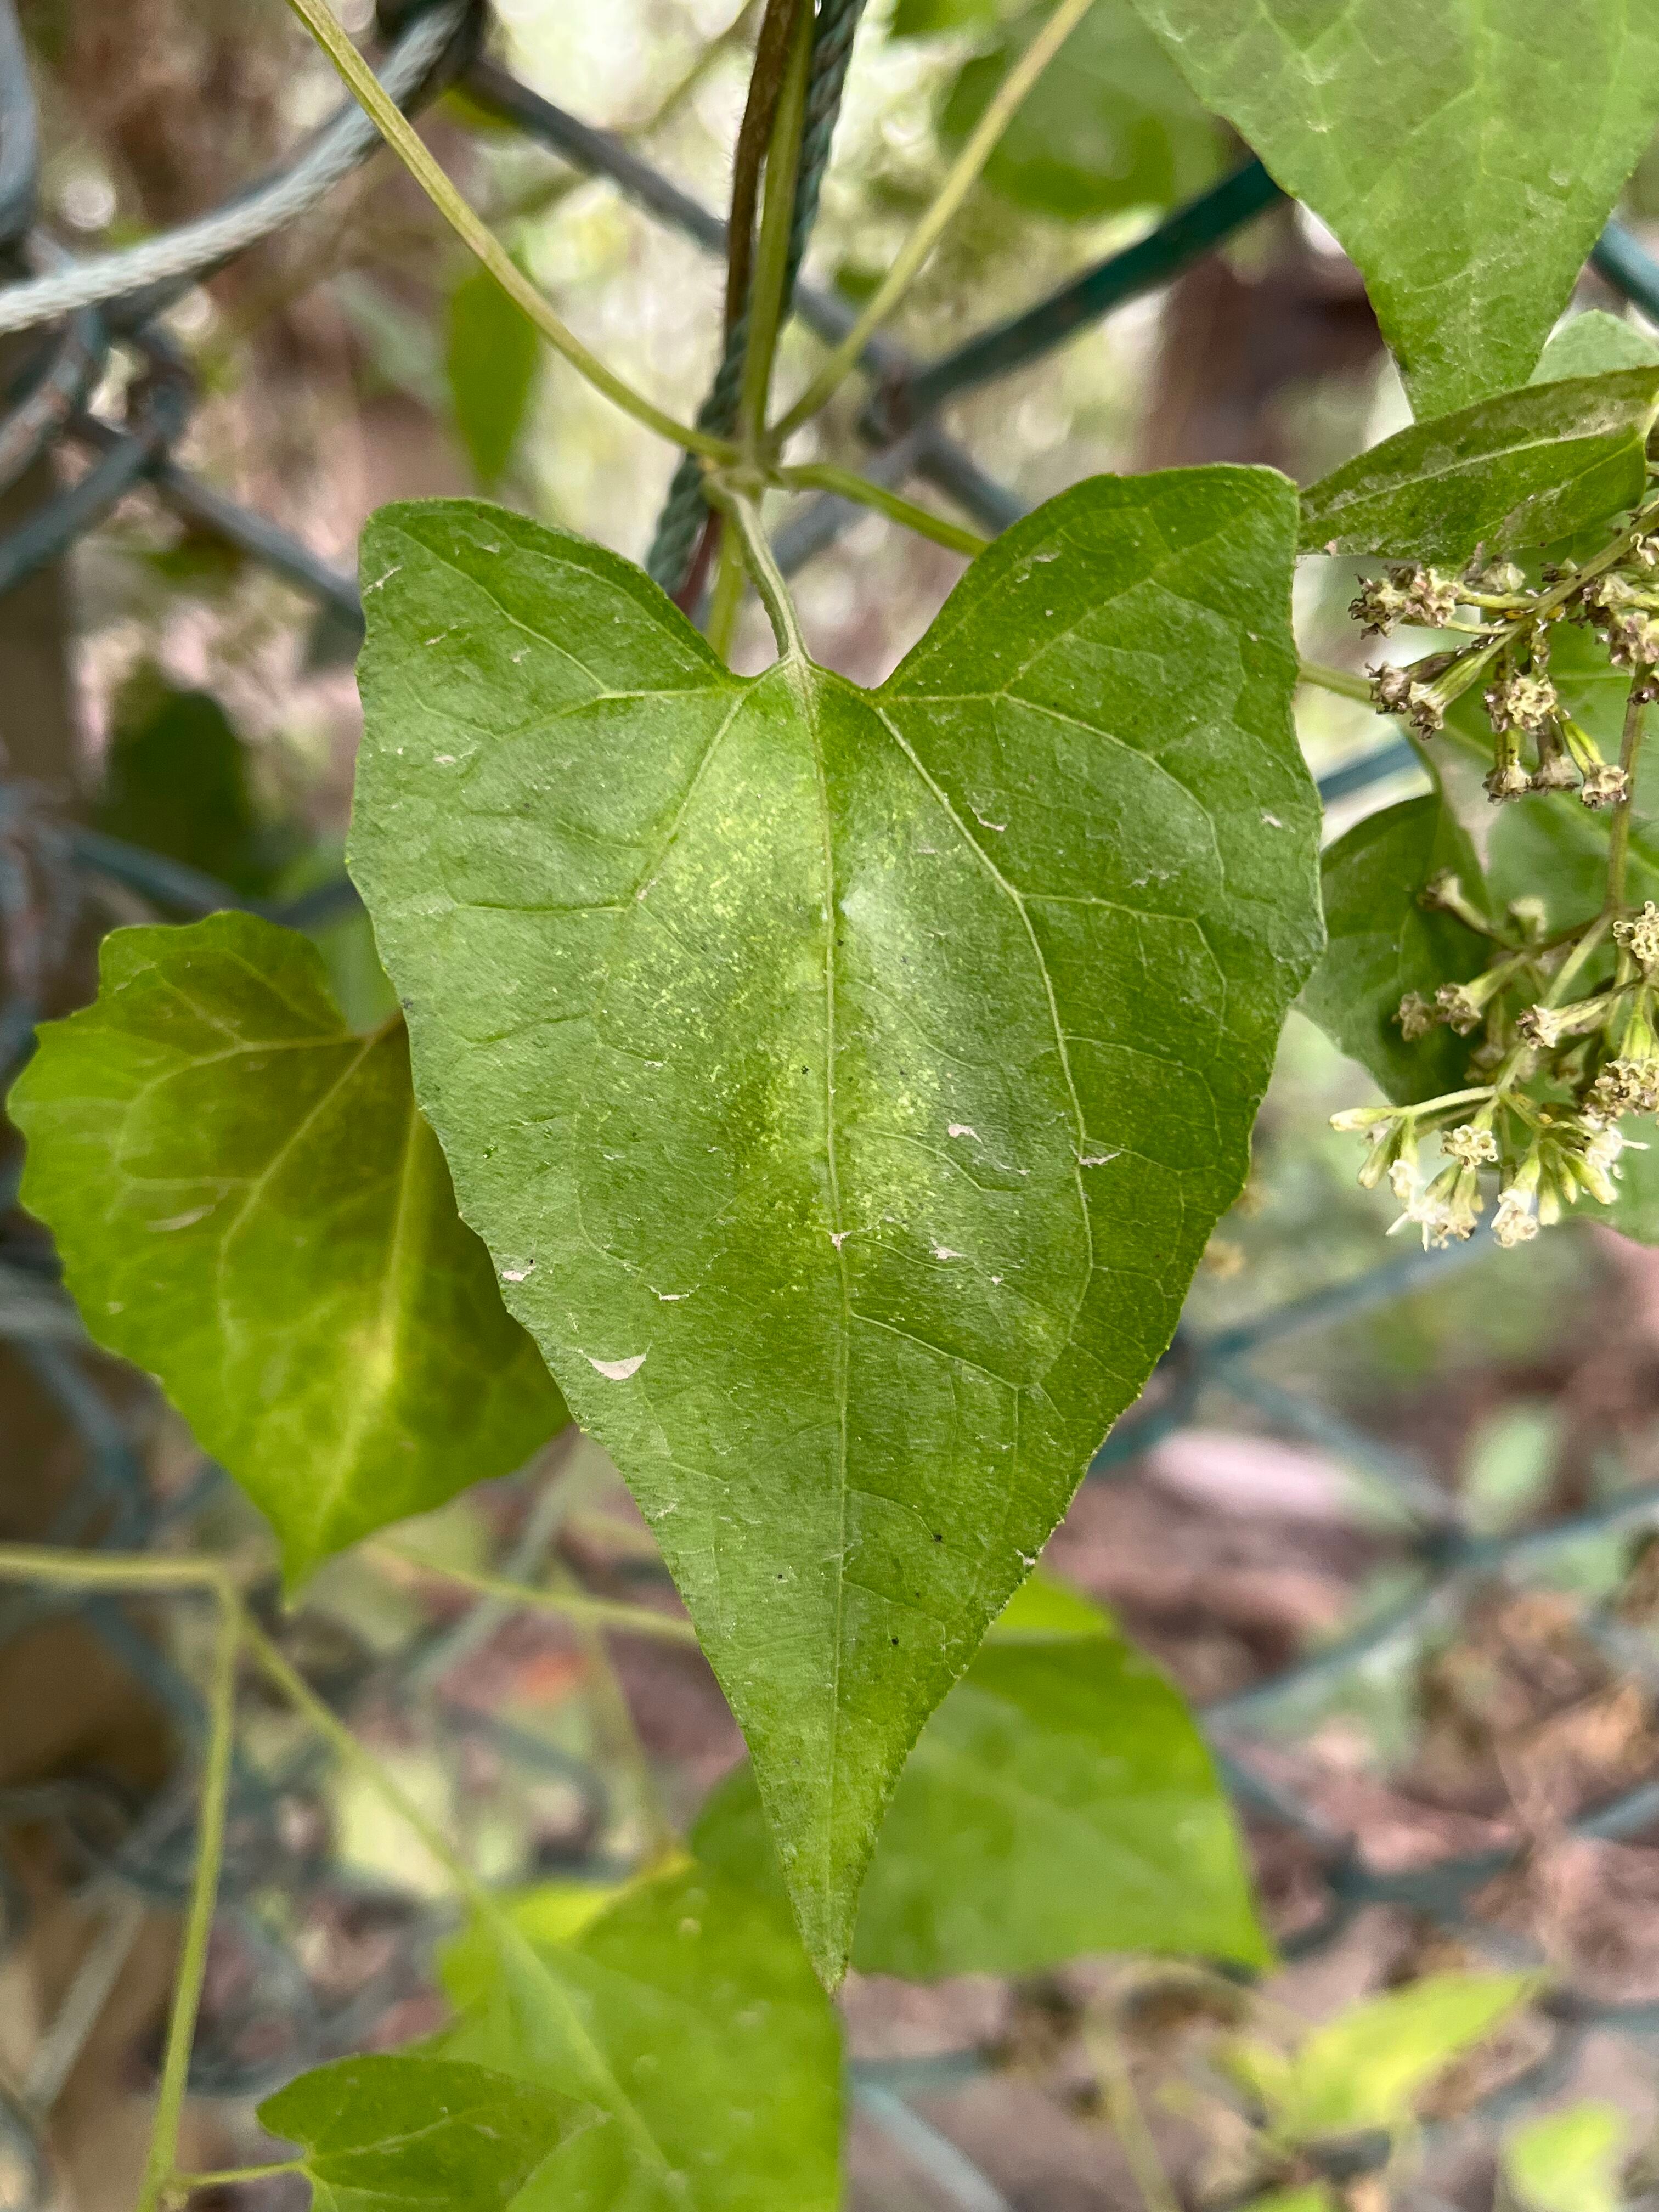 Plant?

bitter vine
